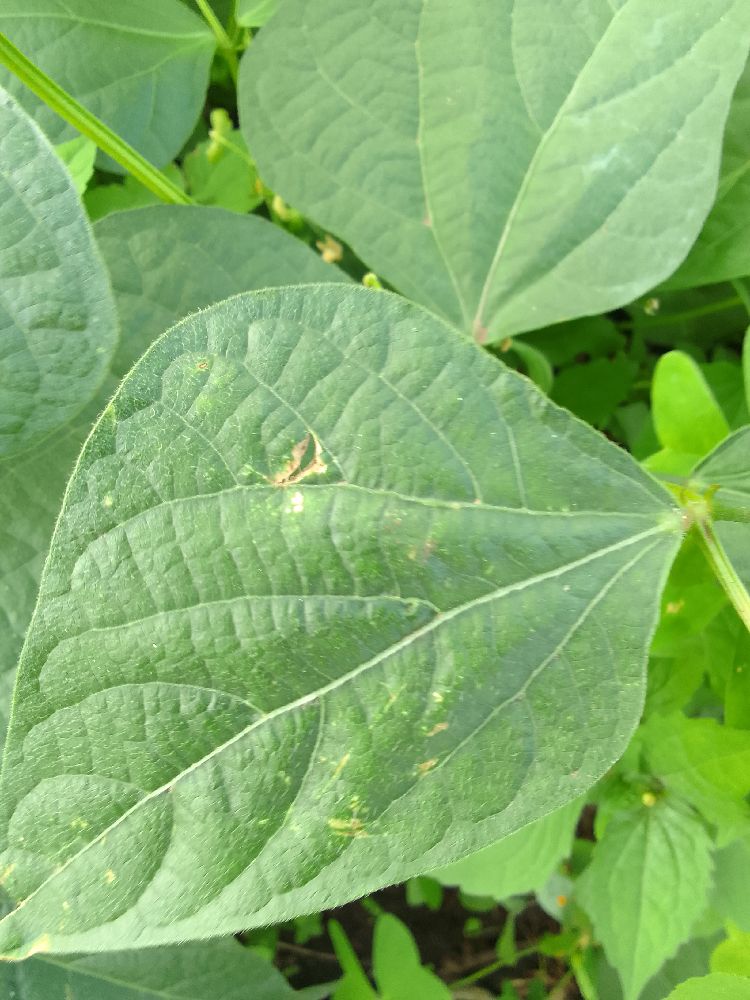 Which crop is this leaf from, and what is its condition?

common bean, healthy
